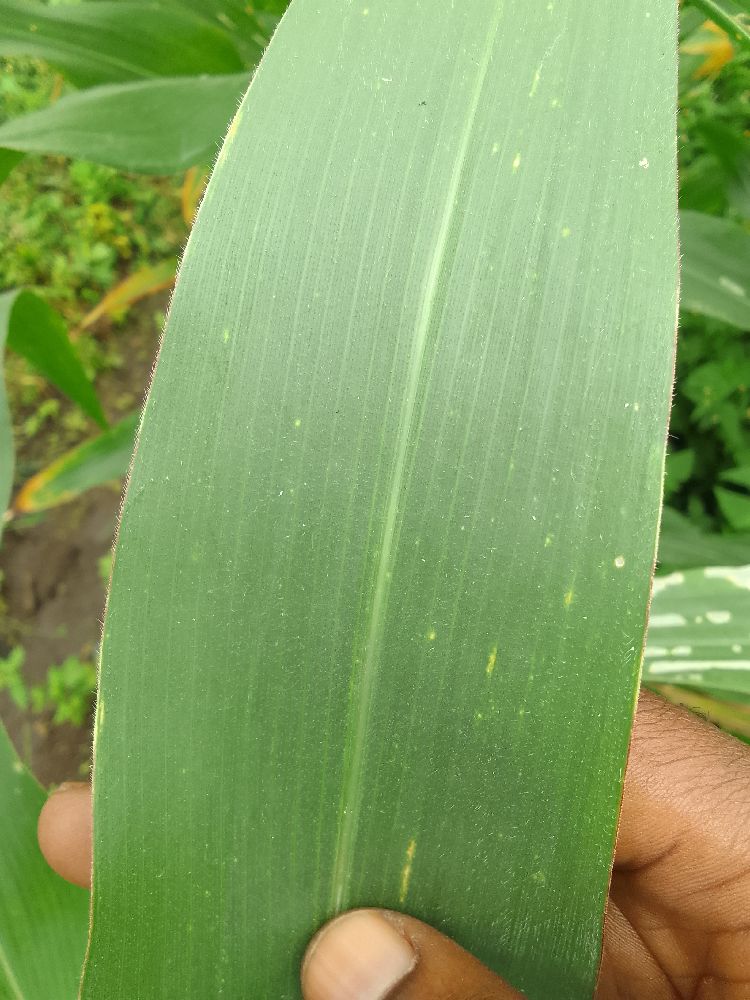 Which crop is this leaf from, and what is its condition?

maize, healthy
